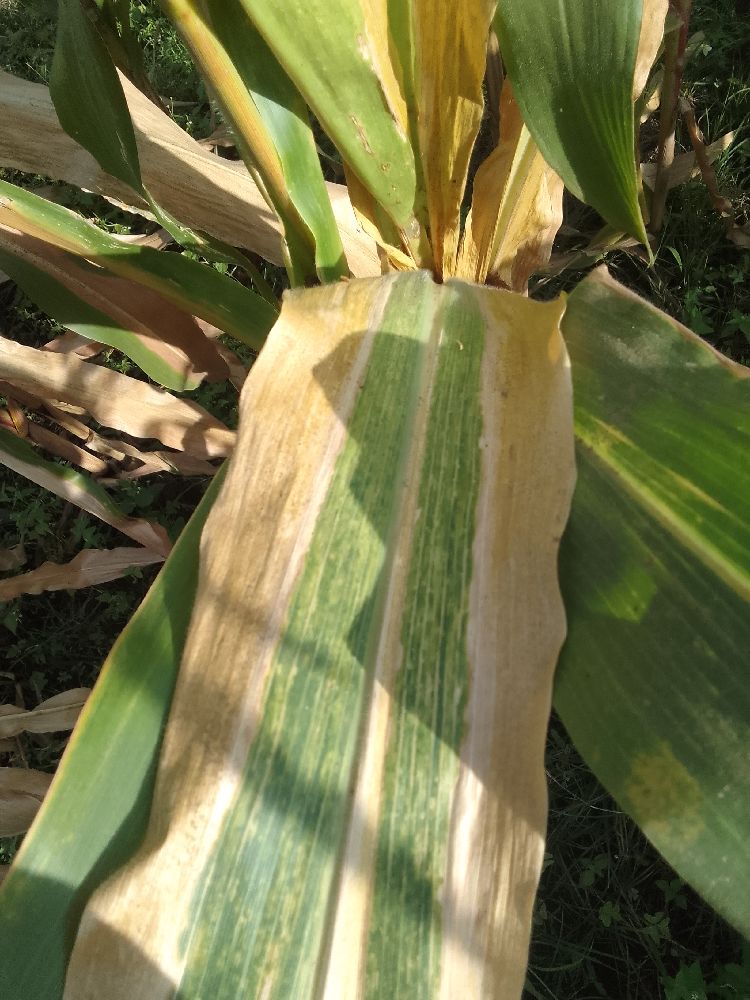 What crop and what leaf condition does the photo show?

maize, maize lethal necrosis
